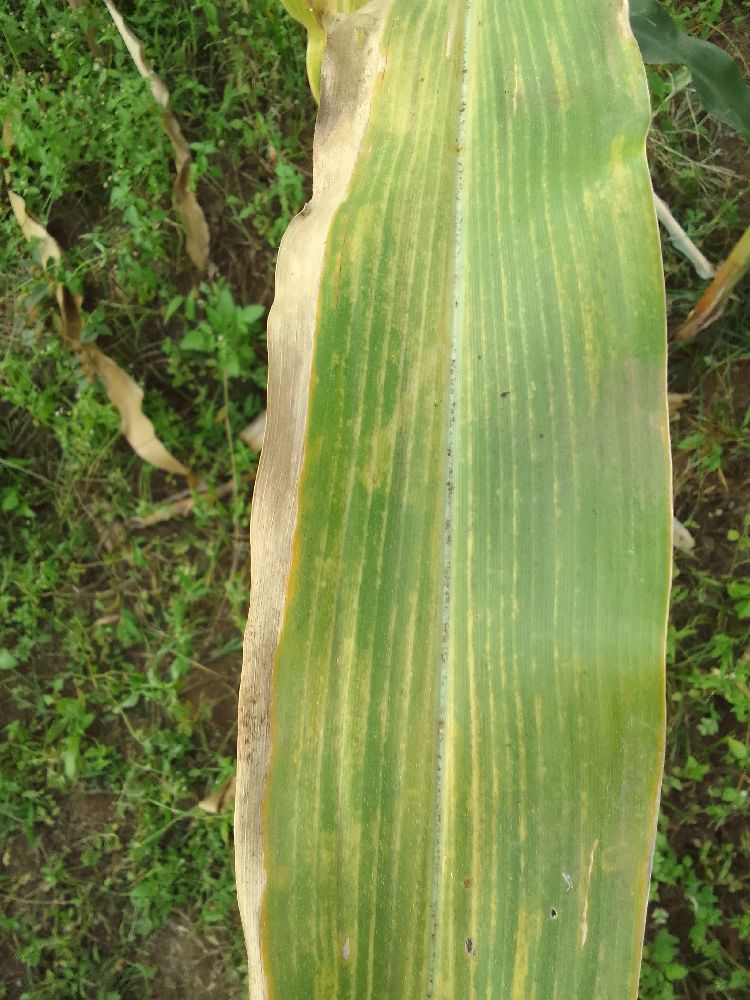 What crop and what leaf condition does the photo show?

maize, maize lethal necrosis
